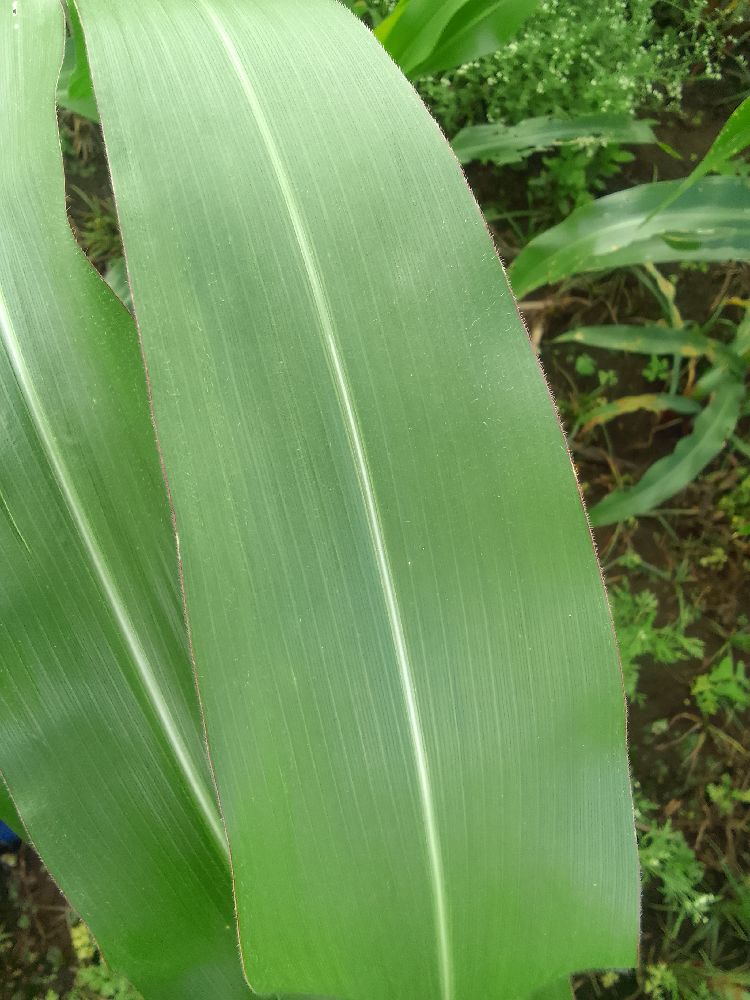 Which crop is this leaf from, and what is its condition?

maize, healthy
